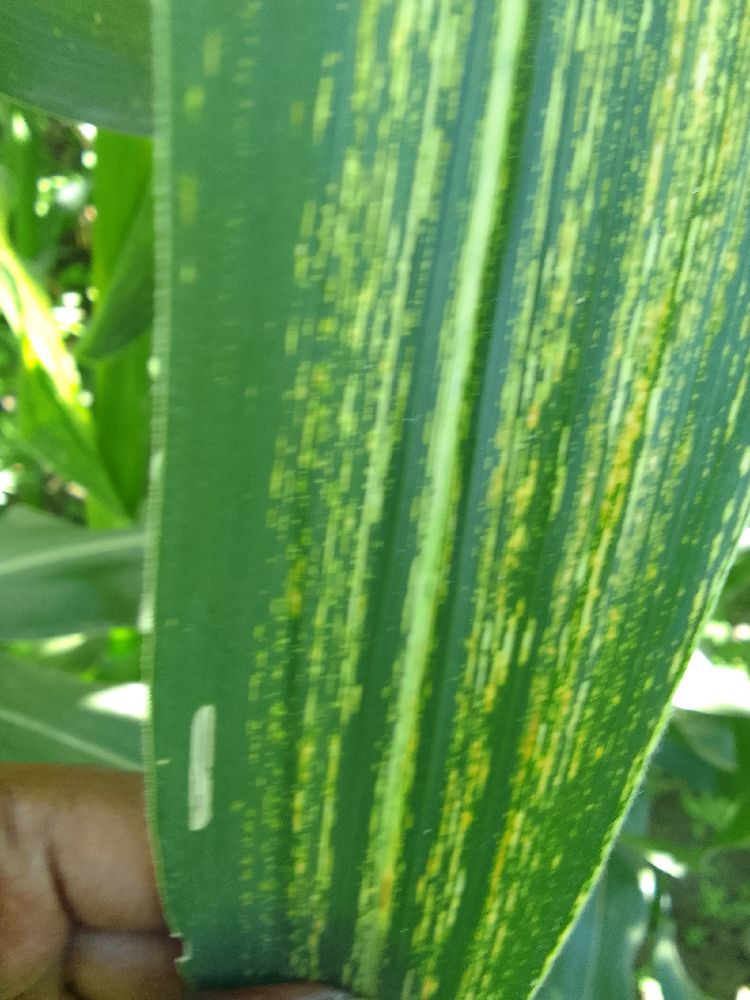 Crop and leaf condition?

maize, maize streak virus
